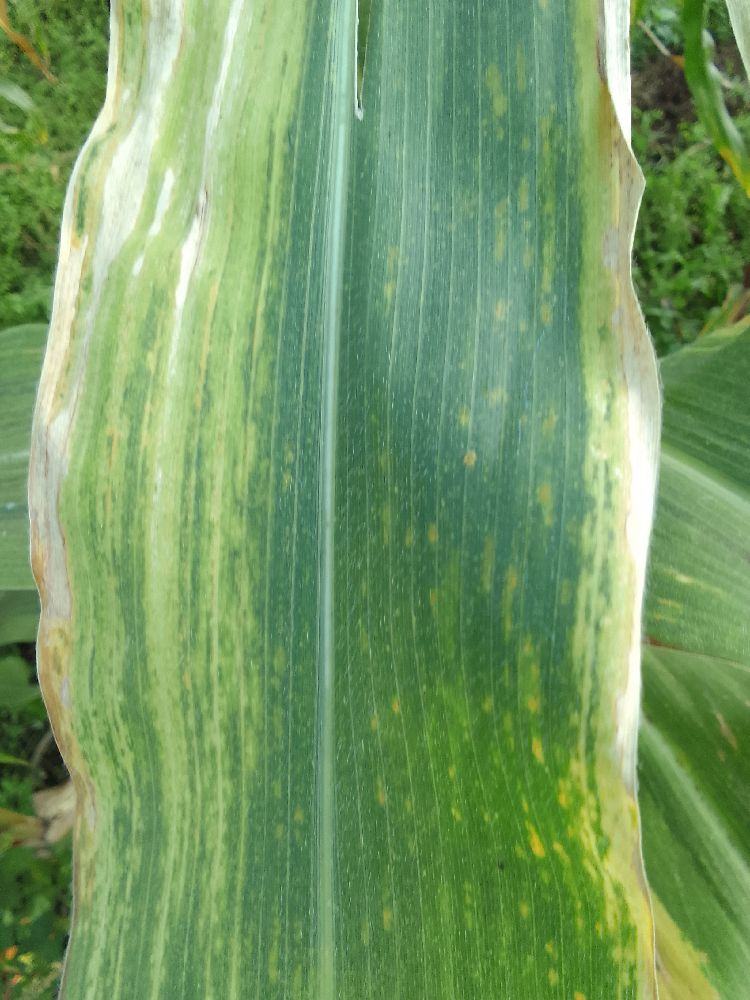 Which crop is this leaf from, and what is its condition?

maize, maize lethal necrosis
